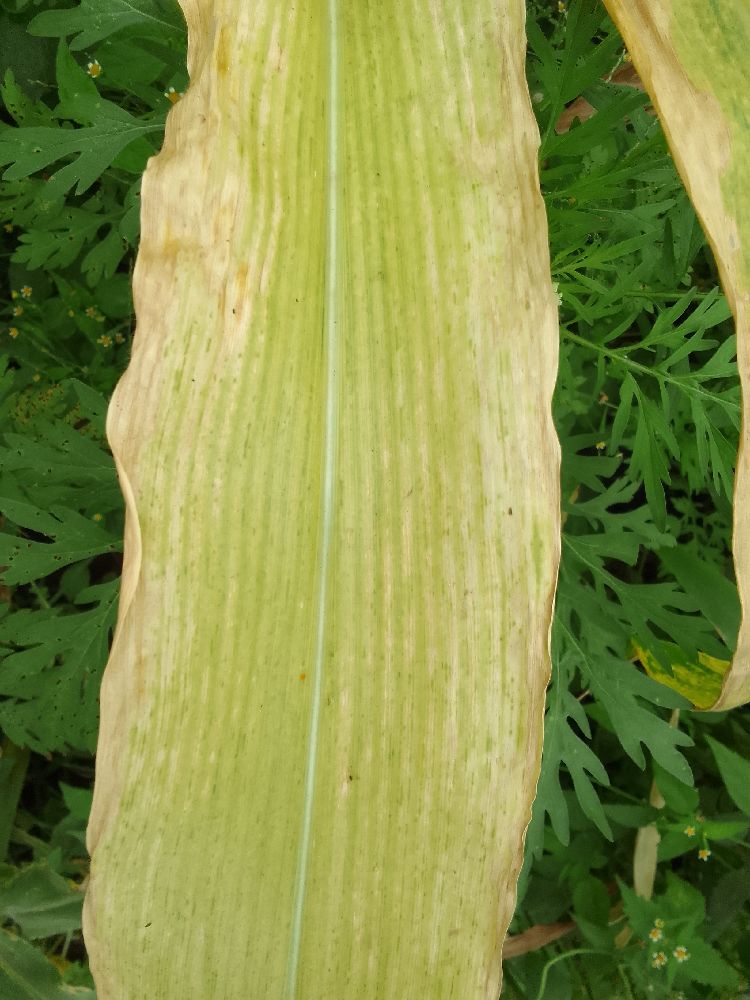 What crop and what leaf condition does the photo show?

maize, maize lethal necrosis
